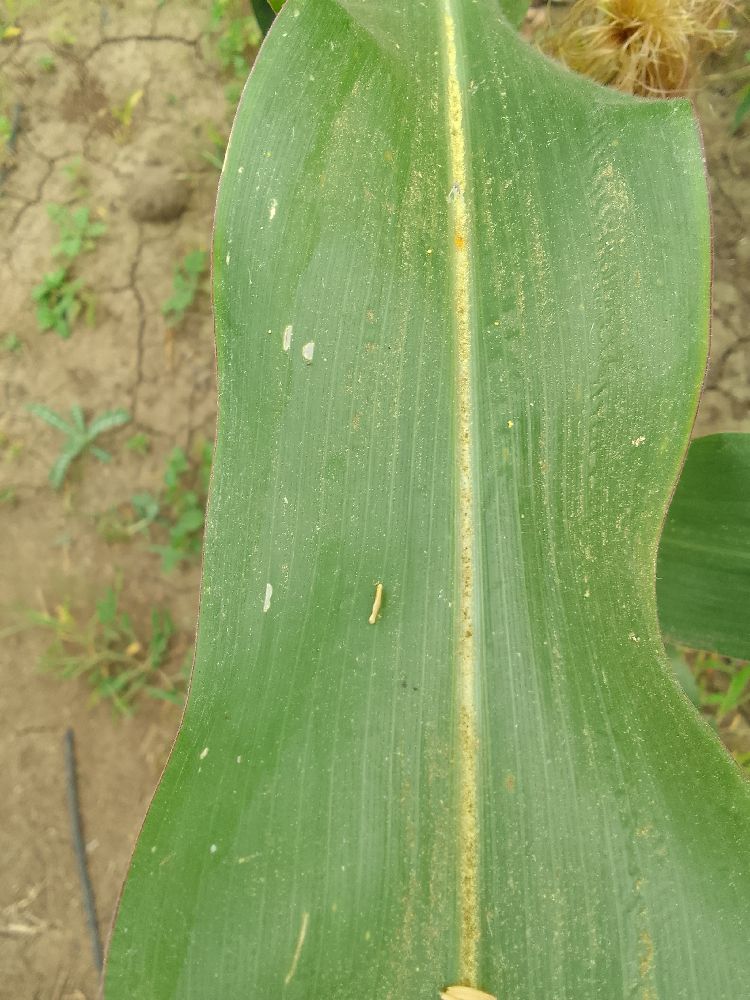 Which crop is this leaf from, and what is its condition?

maize, healthy
